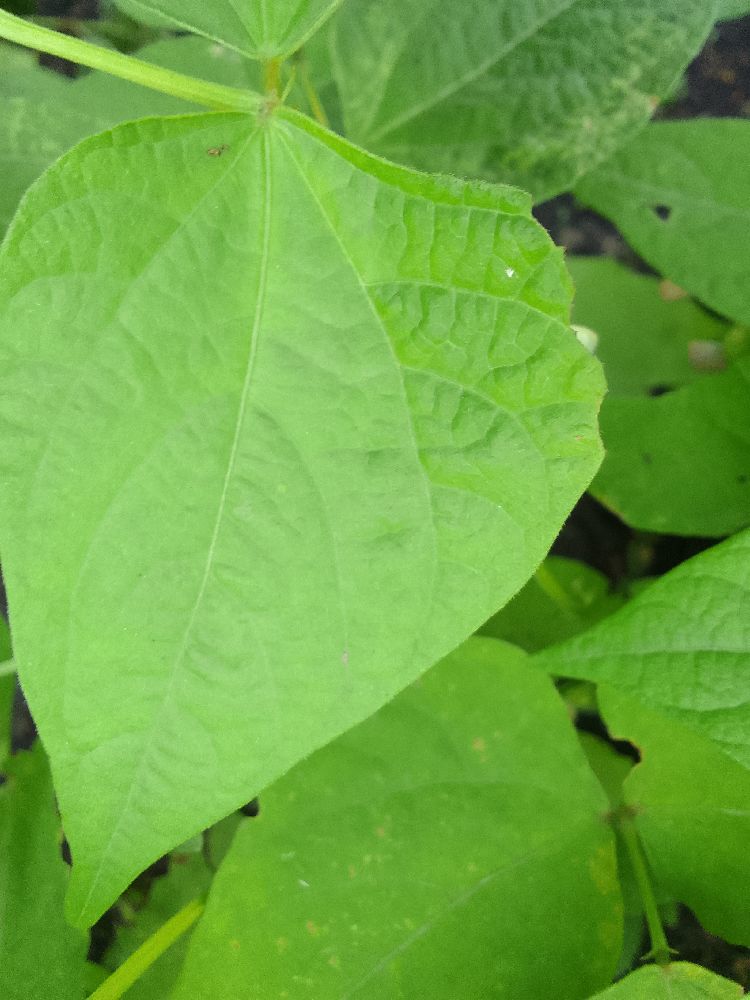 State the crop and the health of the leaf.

common bean, healthy
